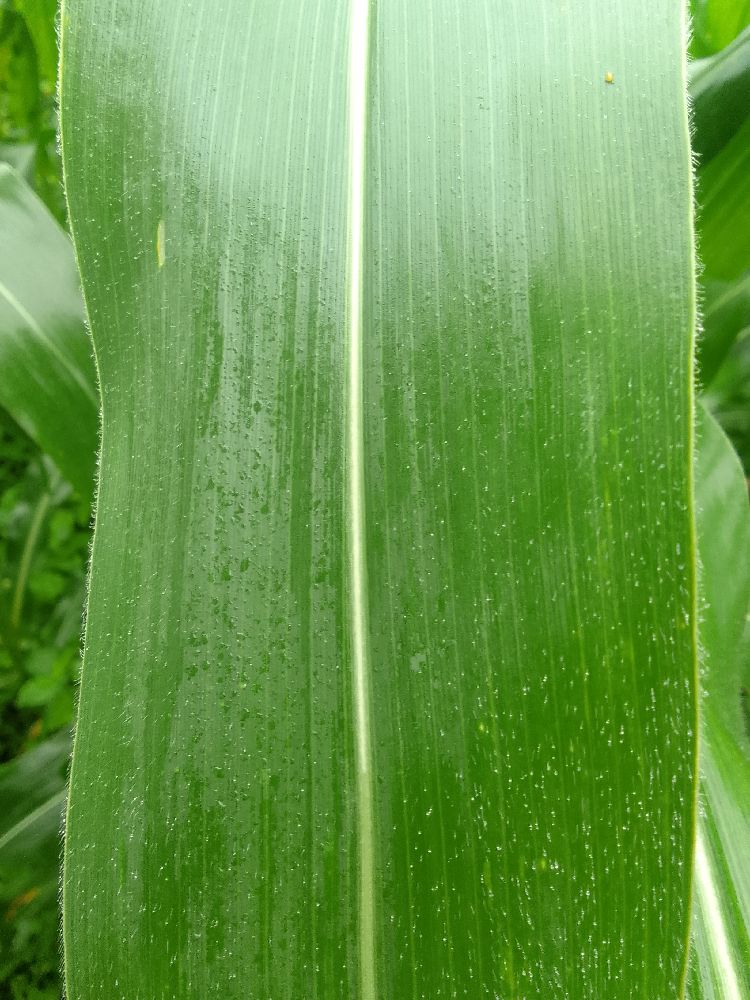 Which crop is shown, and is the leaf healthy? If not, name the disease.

maize, healthy
